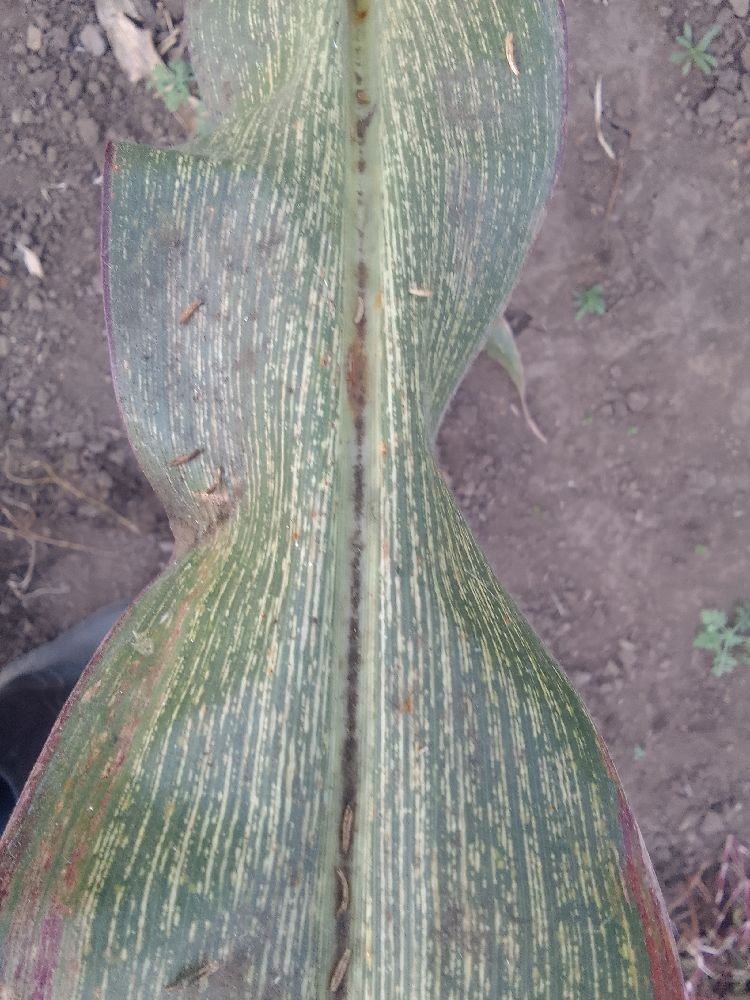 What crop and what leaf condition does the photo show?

maize, maize streak virus
